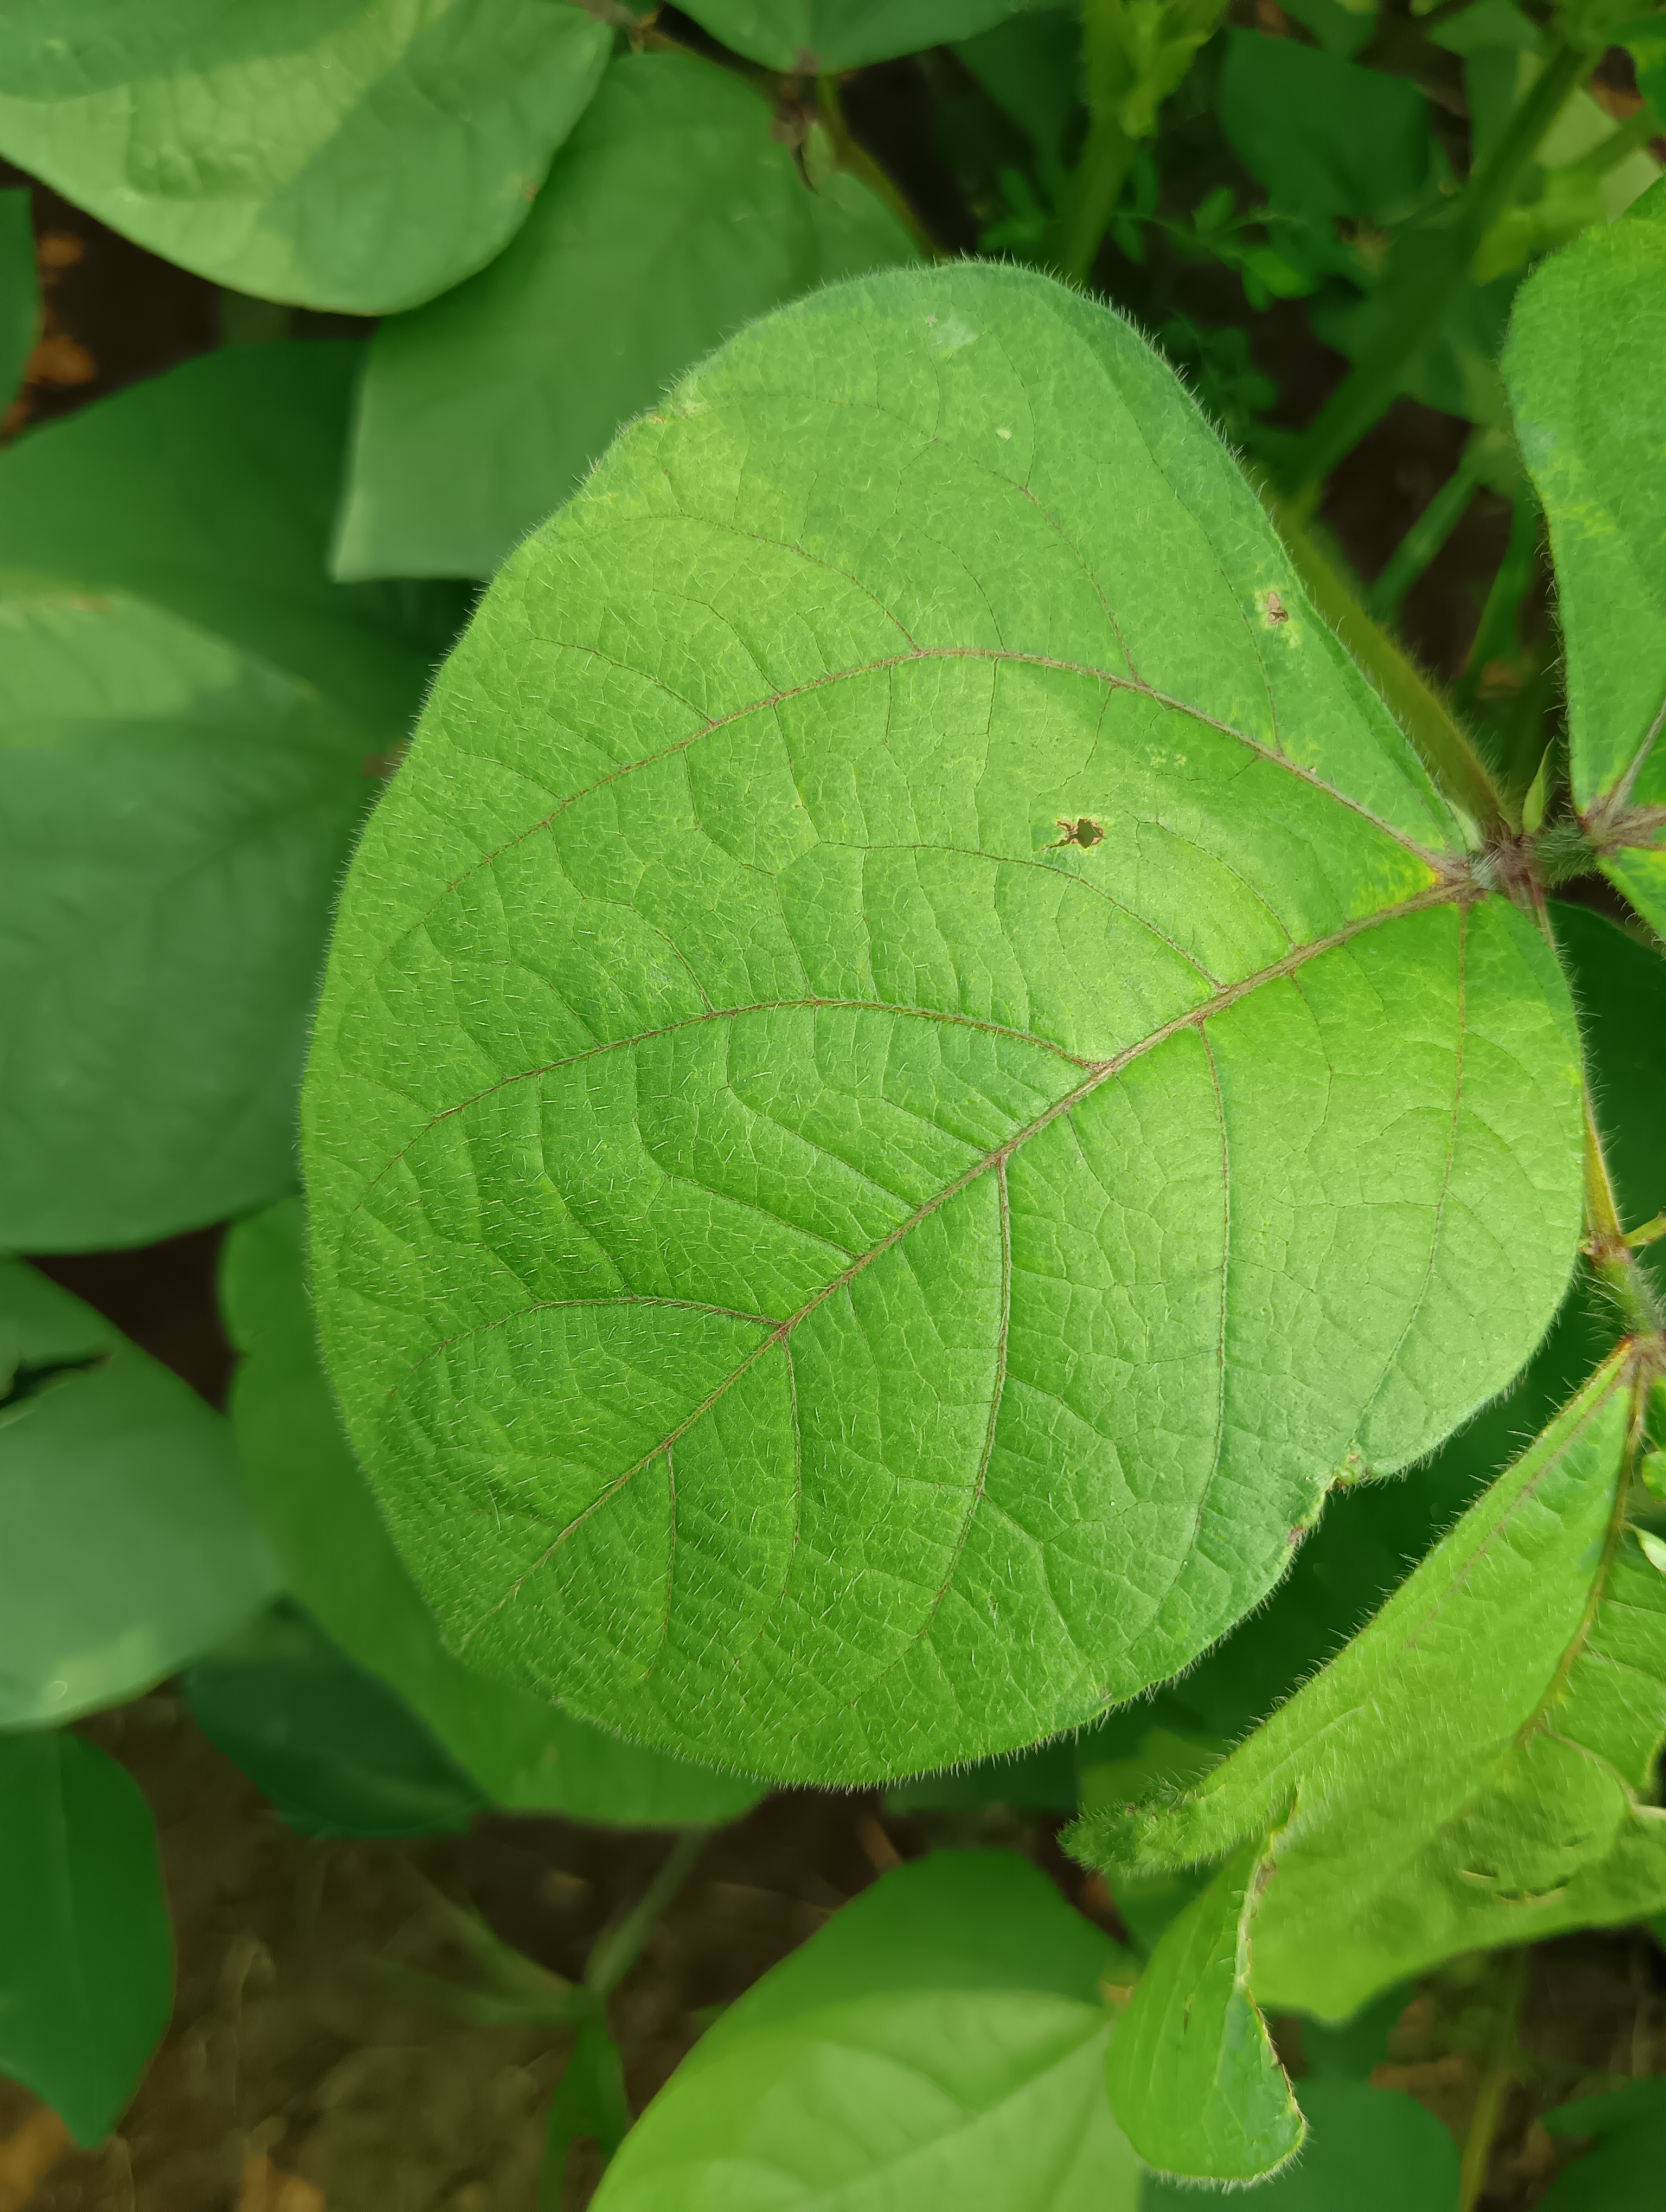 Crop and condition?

mungbean, healthy
